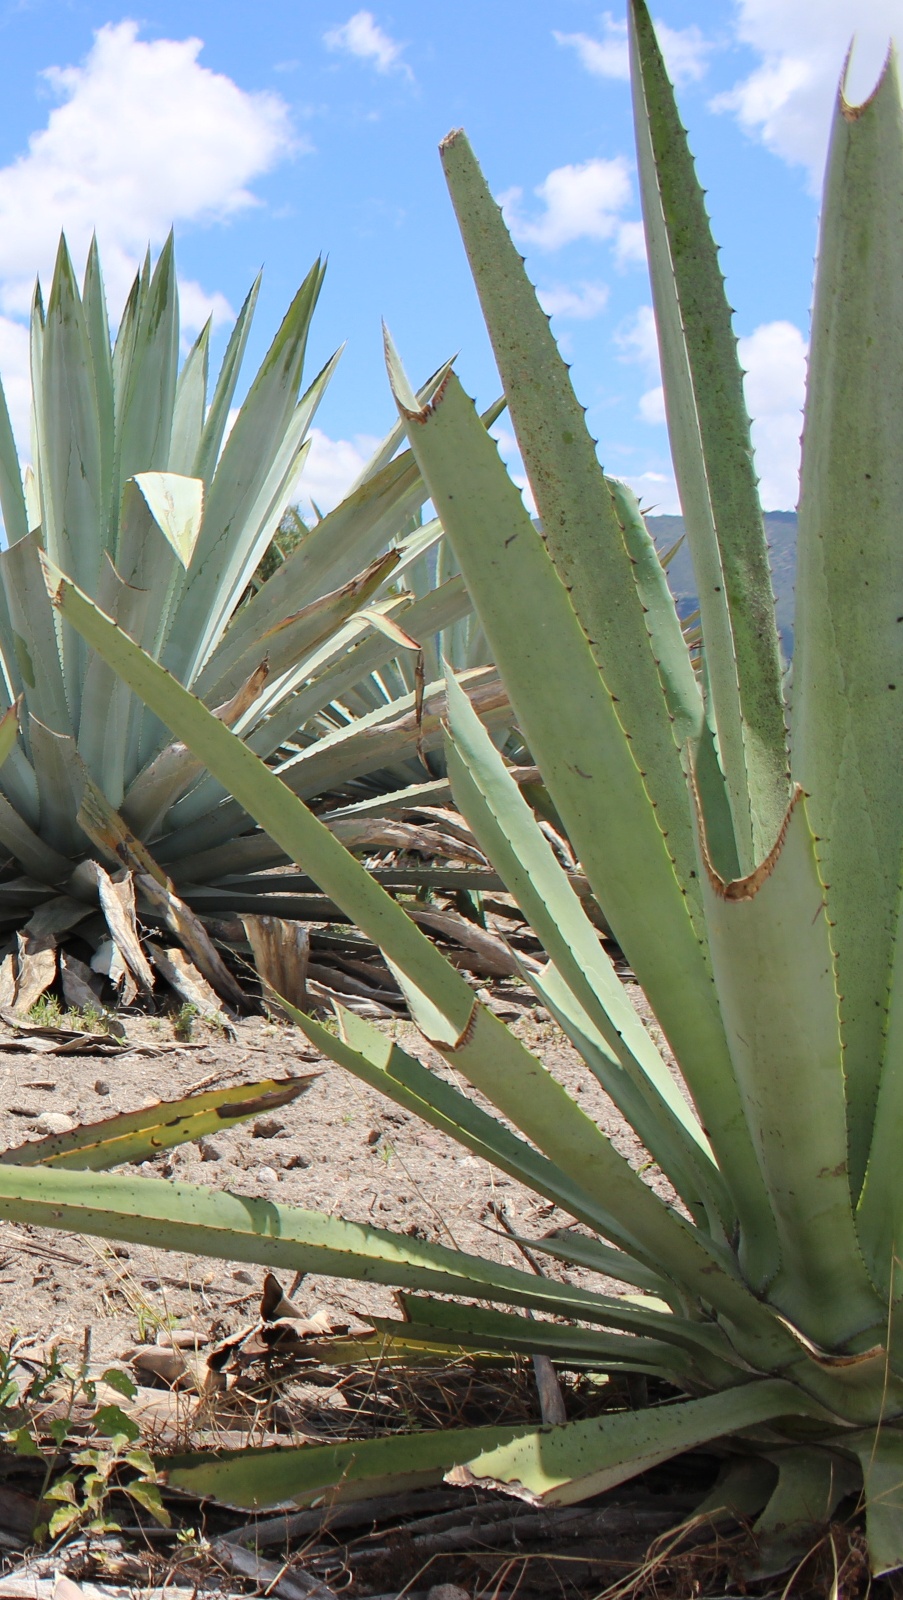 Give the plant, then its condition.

agave, yellow
